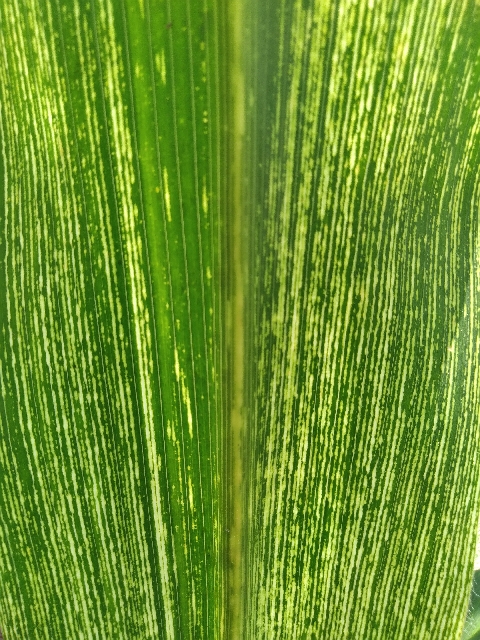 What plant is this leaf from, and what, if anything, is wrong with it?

maize, maize streak virus
